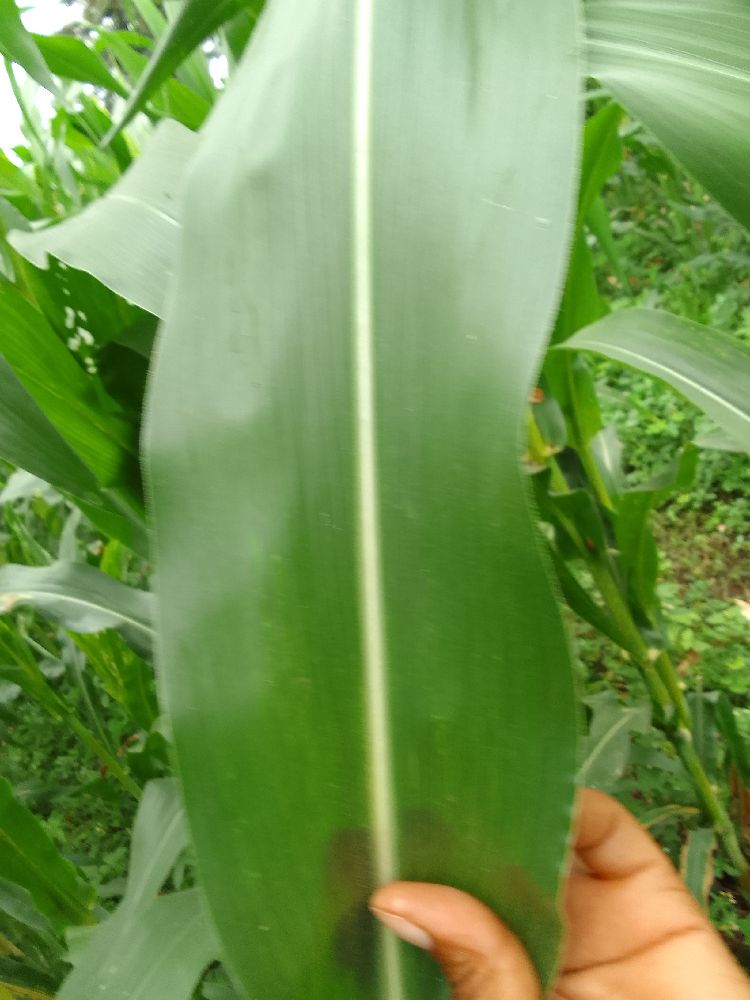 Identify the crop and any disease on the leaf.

maize, healthy
